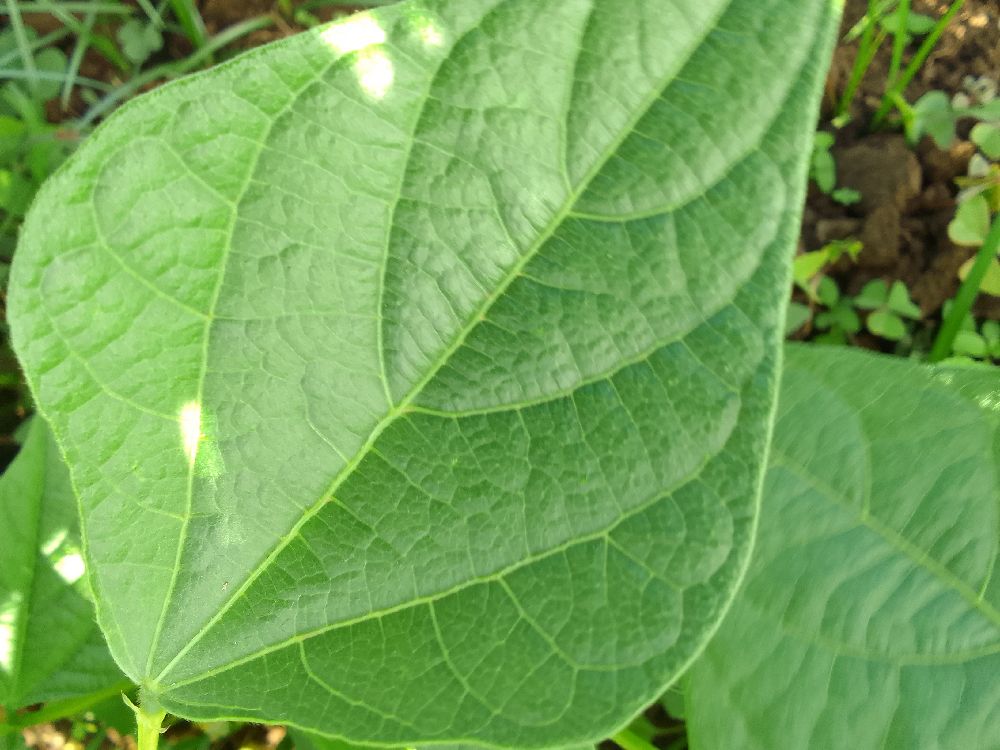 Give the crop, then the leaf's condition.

common bean, healthy
